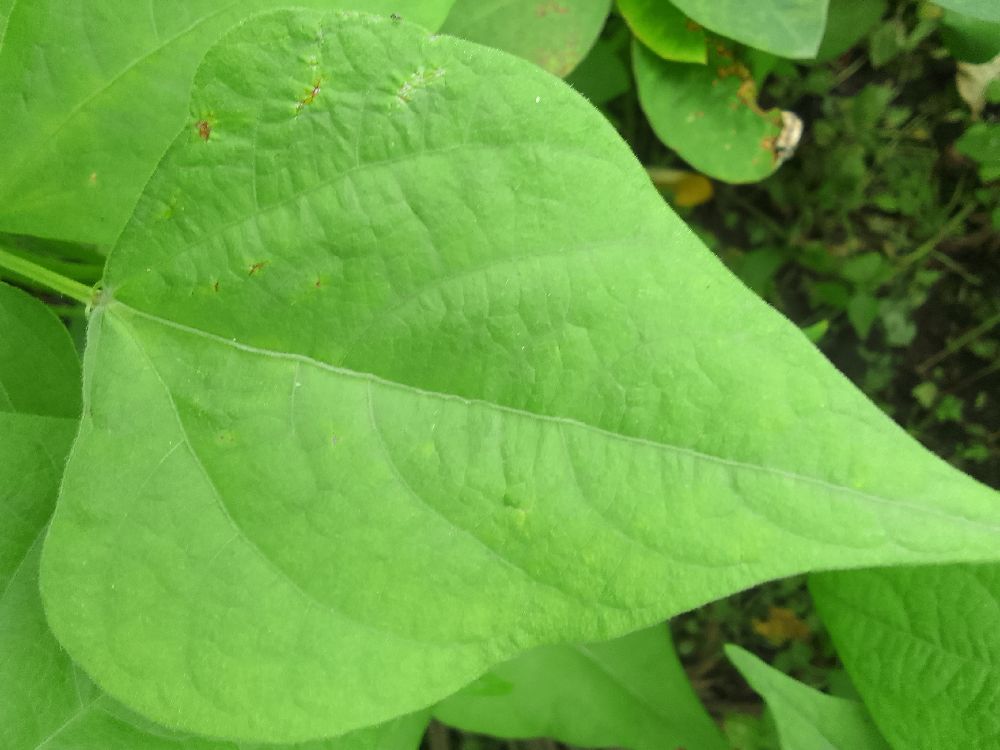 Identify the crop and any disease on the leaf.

common bean, healthy
